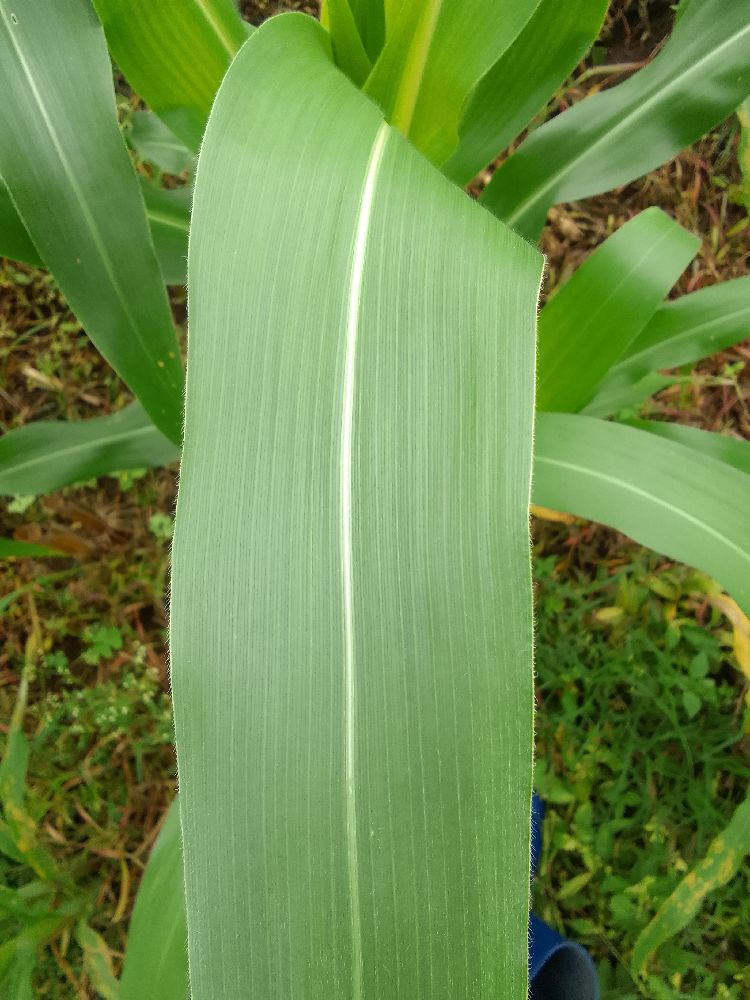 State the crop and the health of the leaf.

maize, healthy
